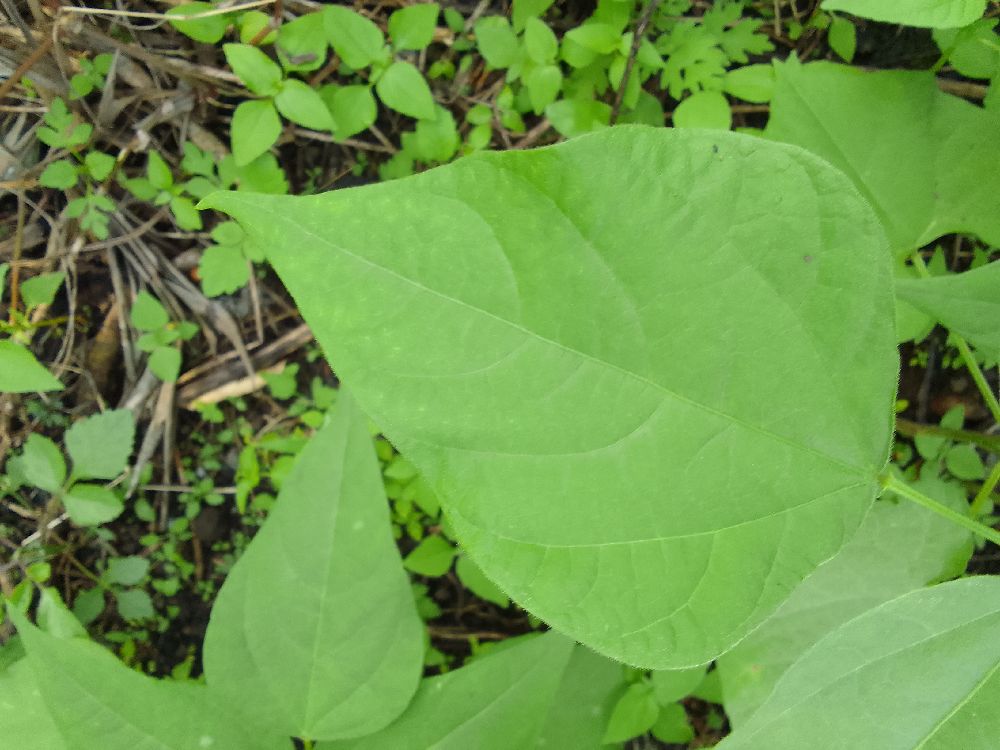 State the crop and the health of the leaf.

common bean, healthy
